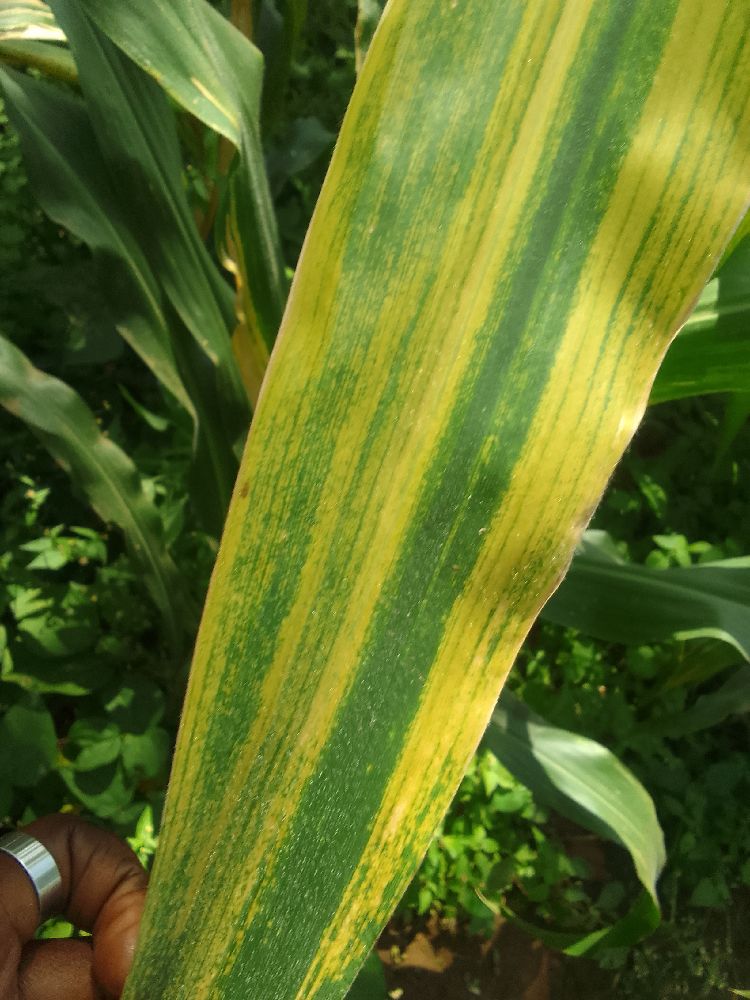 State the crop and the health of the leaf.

maize, maize lethal necrosis
